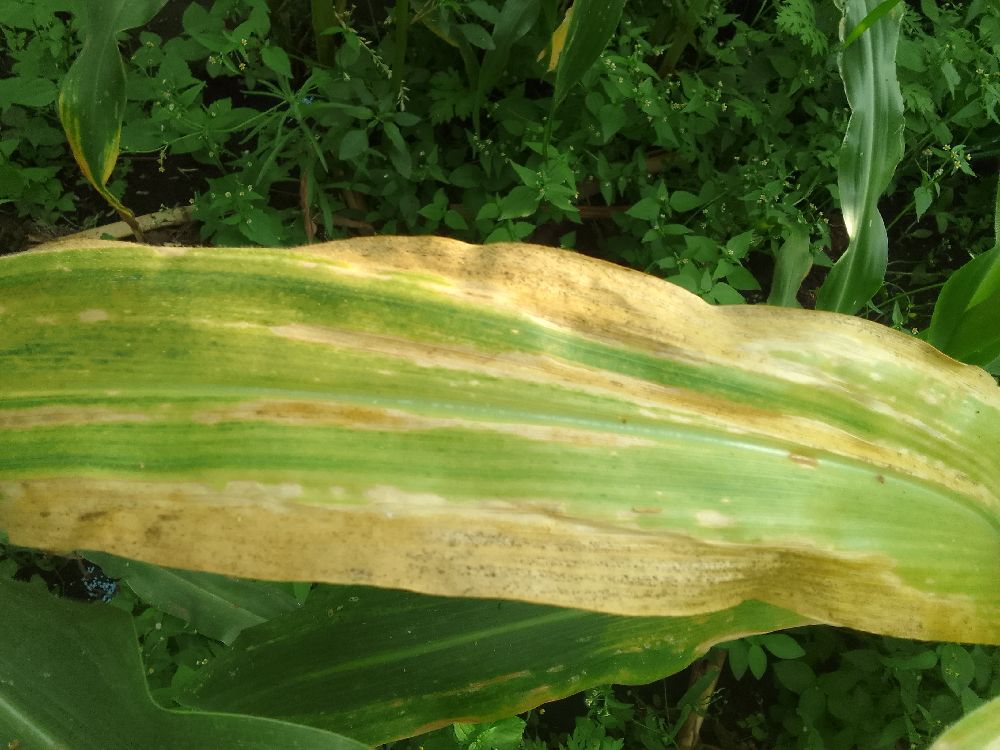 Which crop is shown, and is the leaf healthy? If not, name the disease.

maize, maize lethal necrosis
